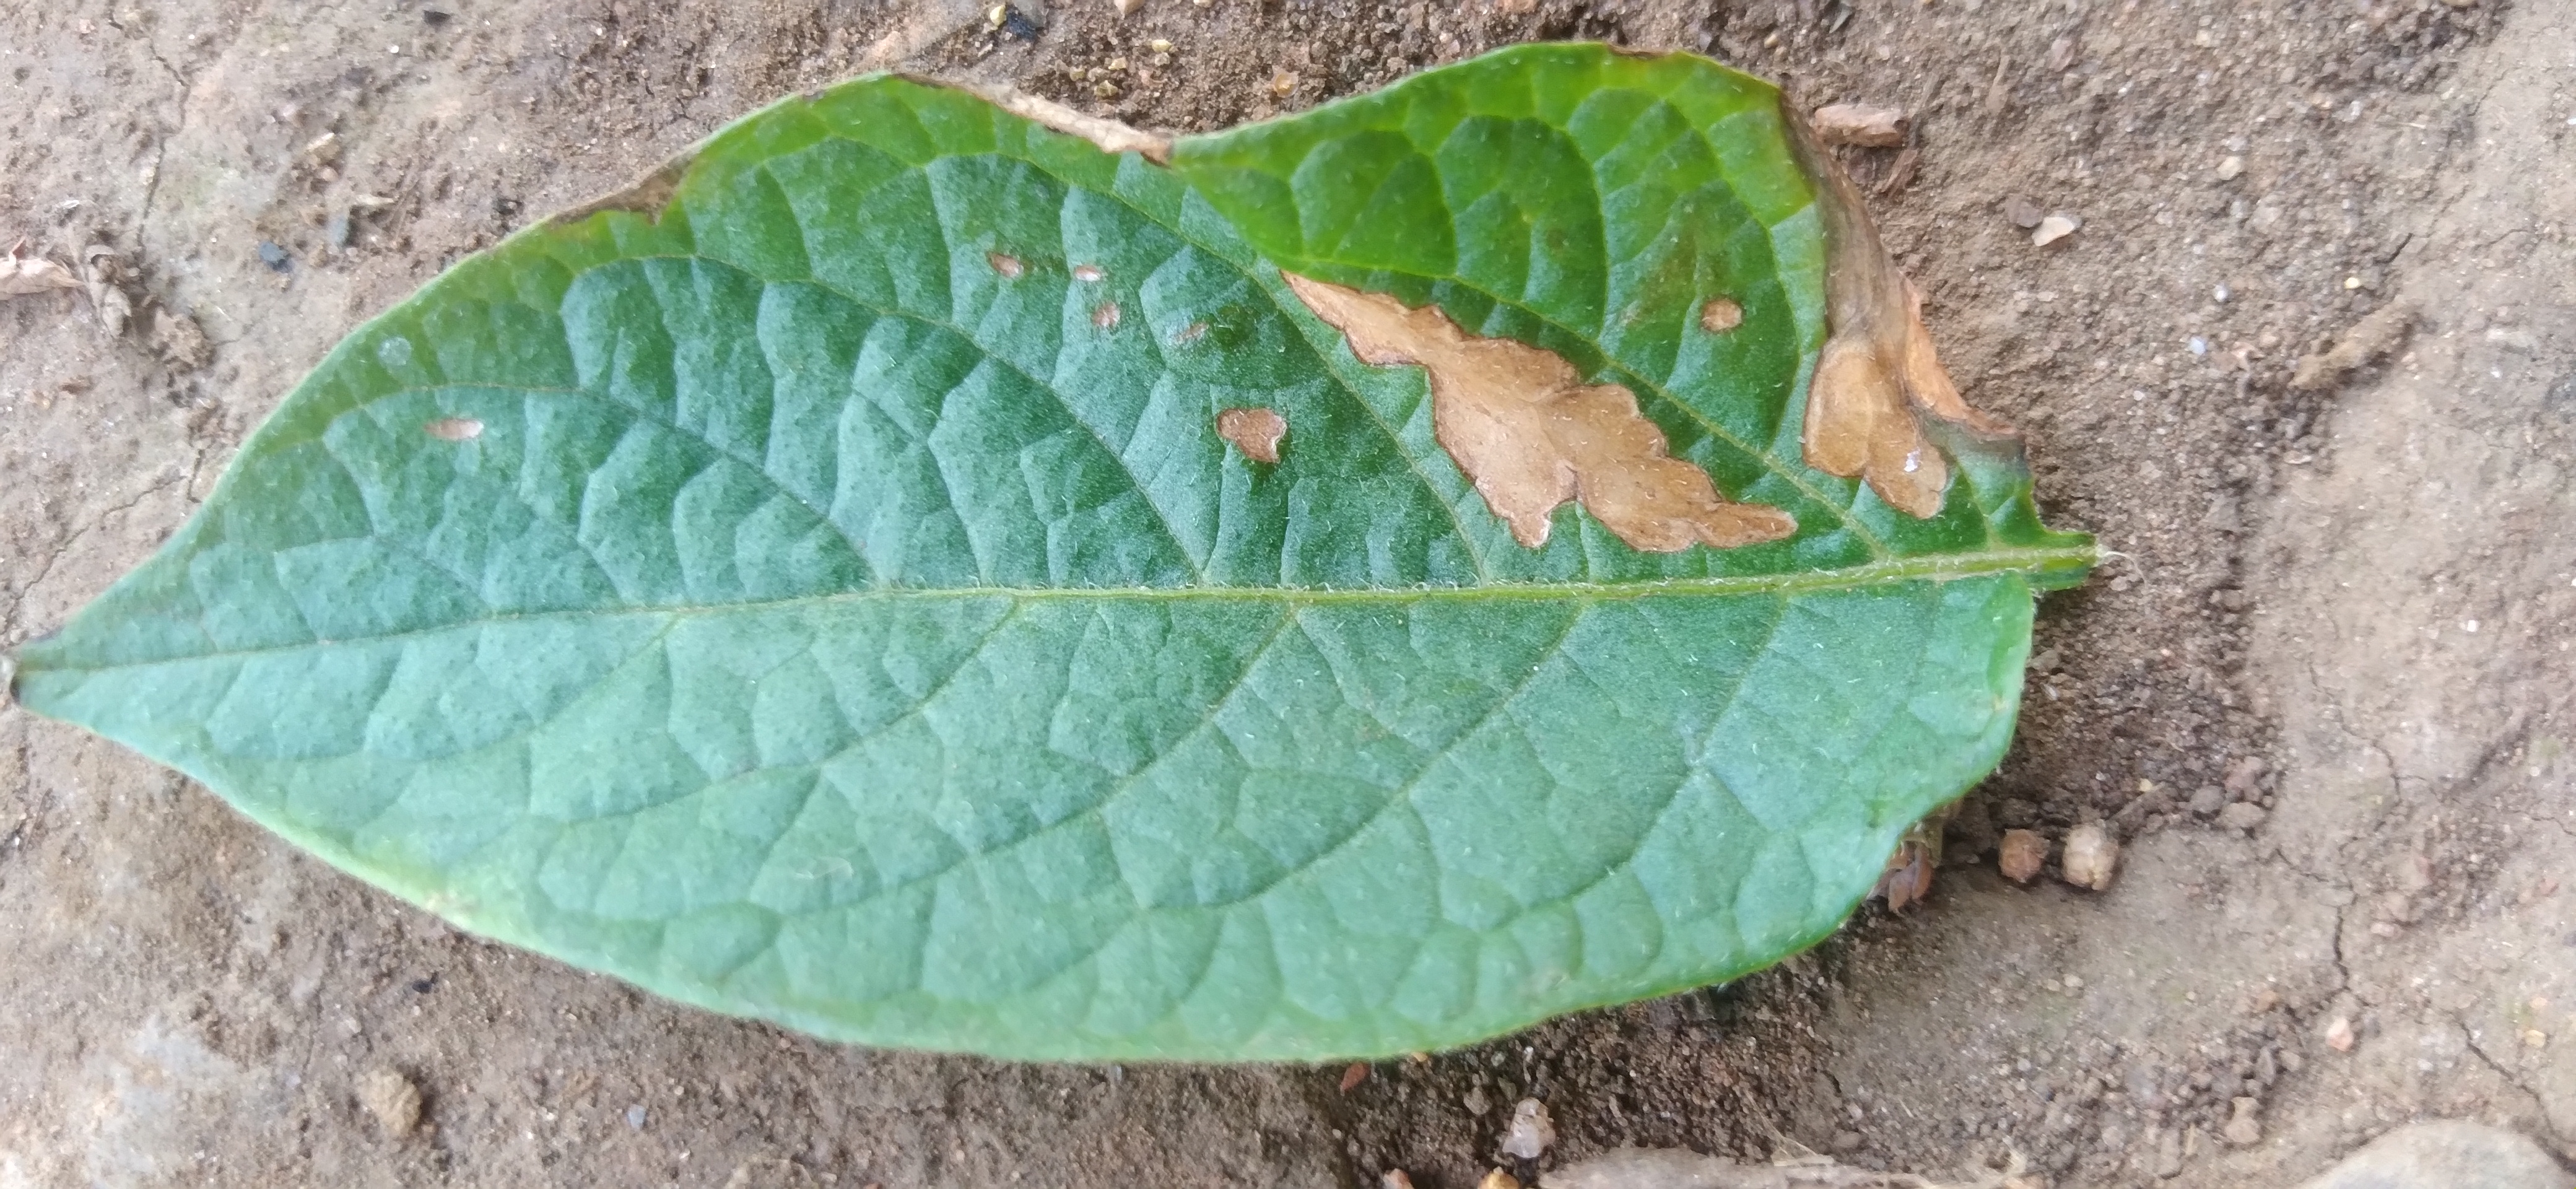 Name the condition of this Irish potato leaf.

early blight
